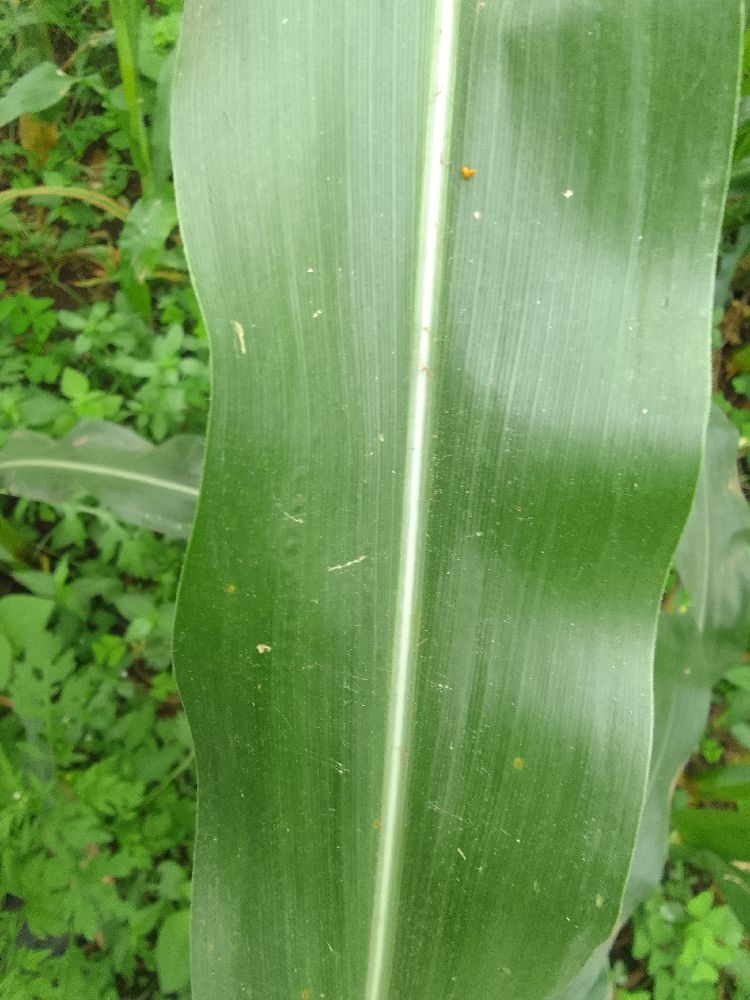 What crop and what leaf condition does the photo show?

maize, healthy
